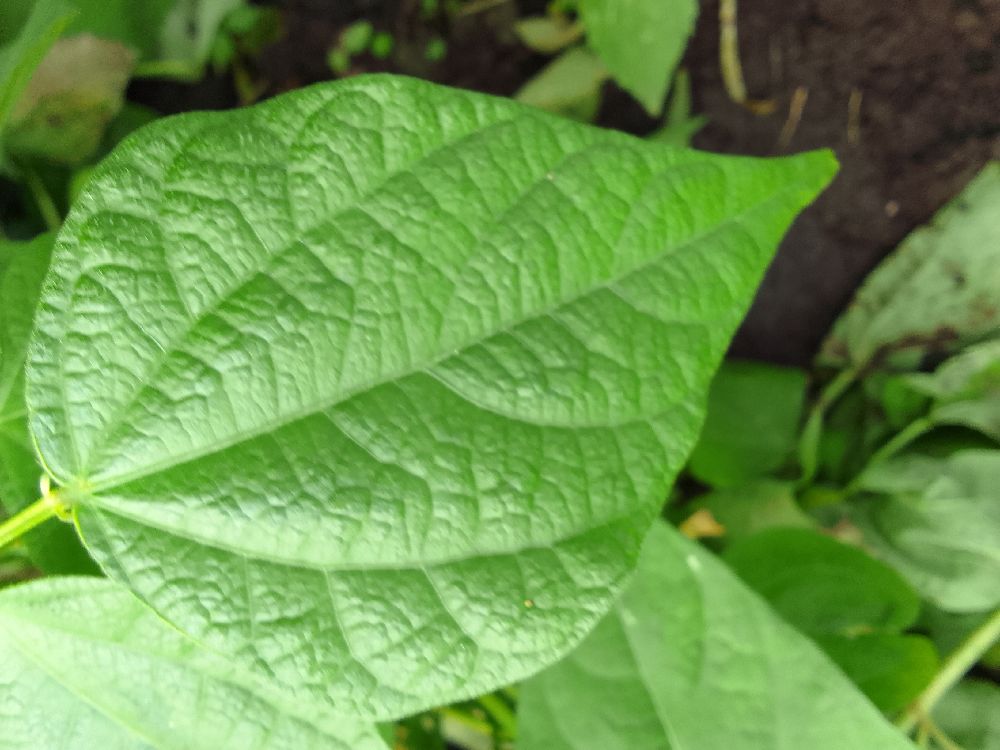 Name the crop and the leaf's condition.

common bean, healthy
